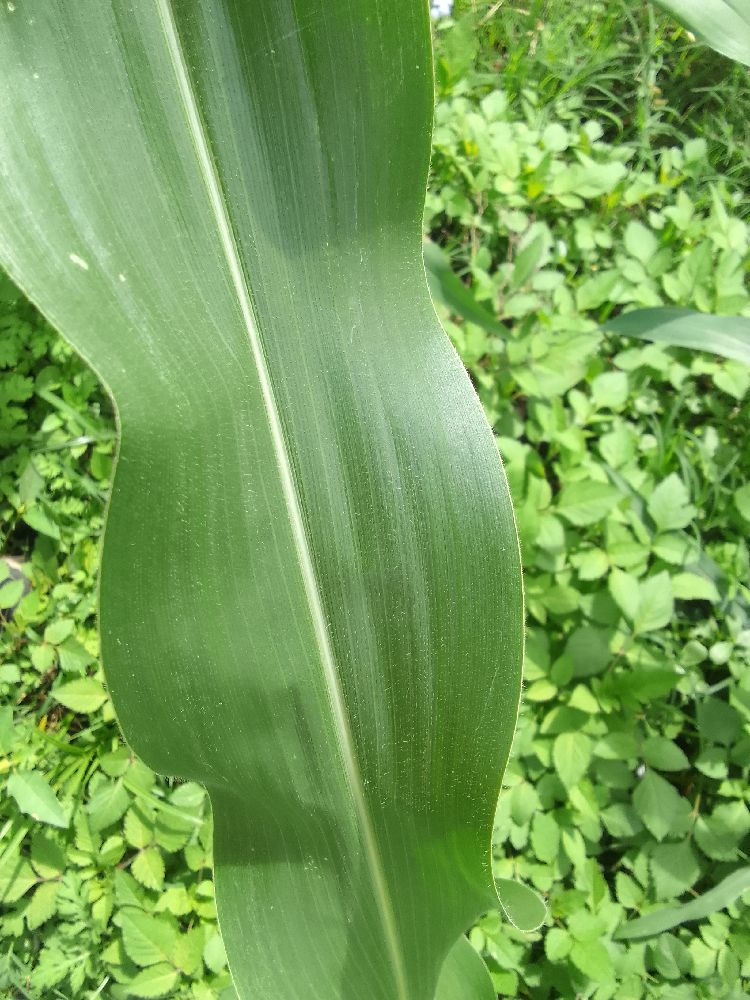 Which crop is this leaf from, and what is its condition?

maize, healthy
